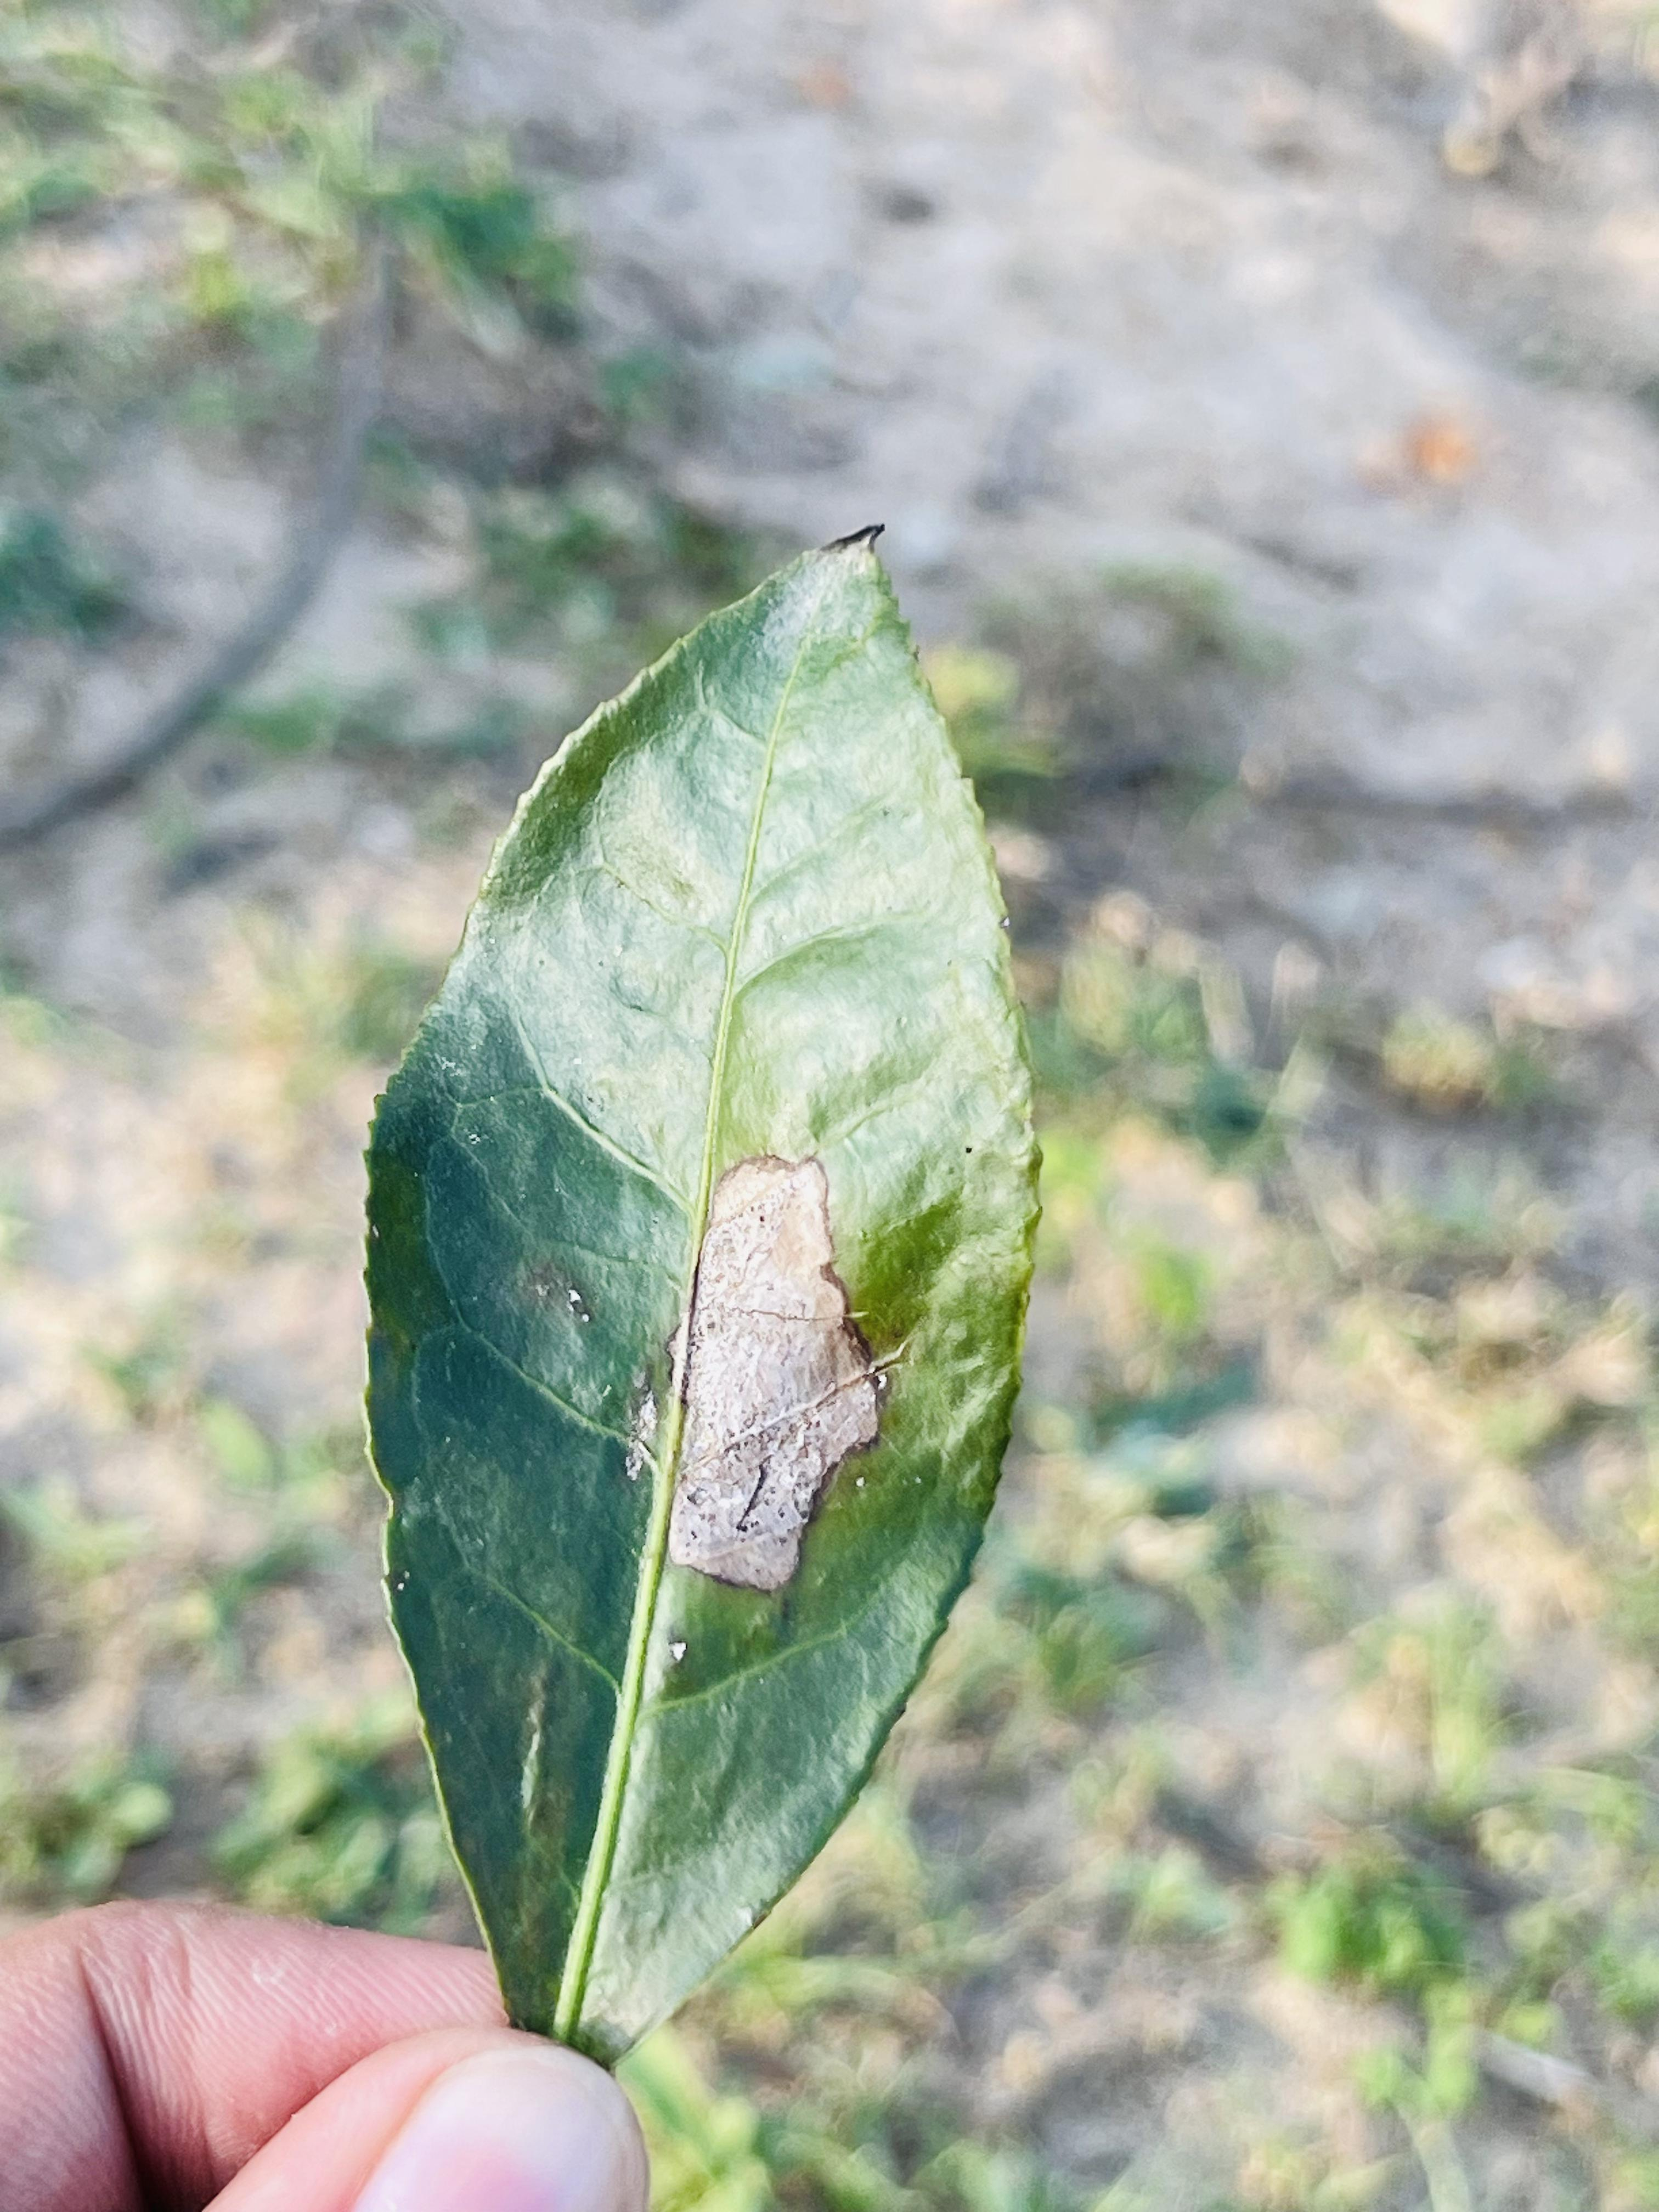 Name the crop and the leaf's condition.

tea, blight
